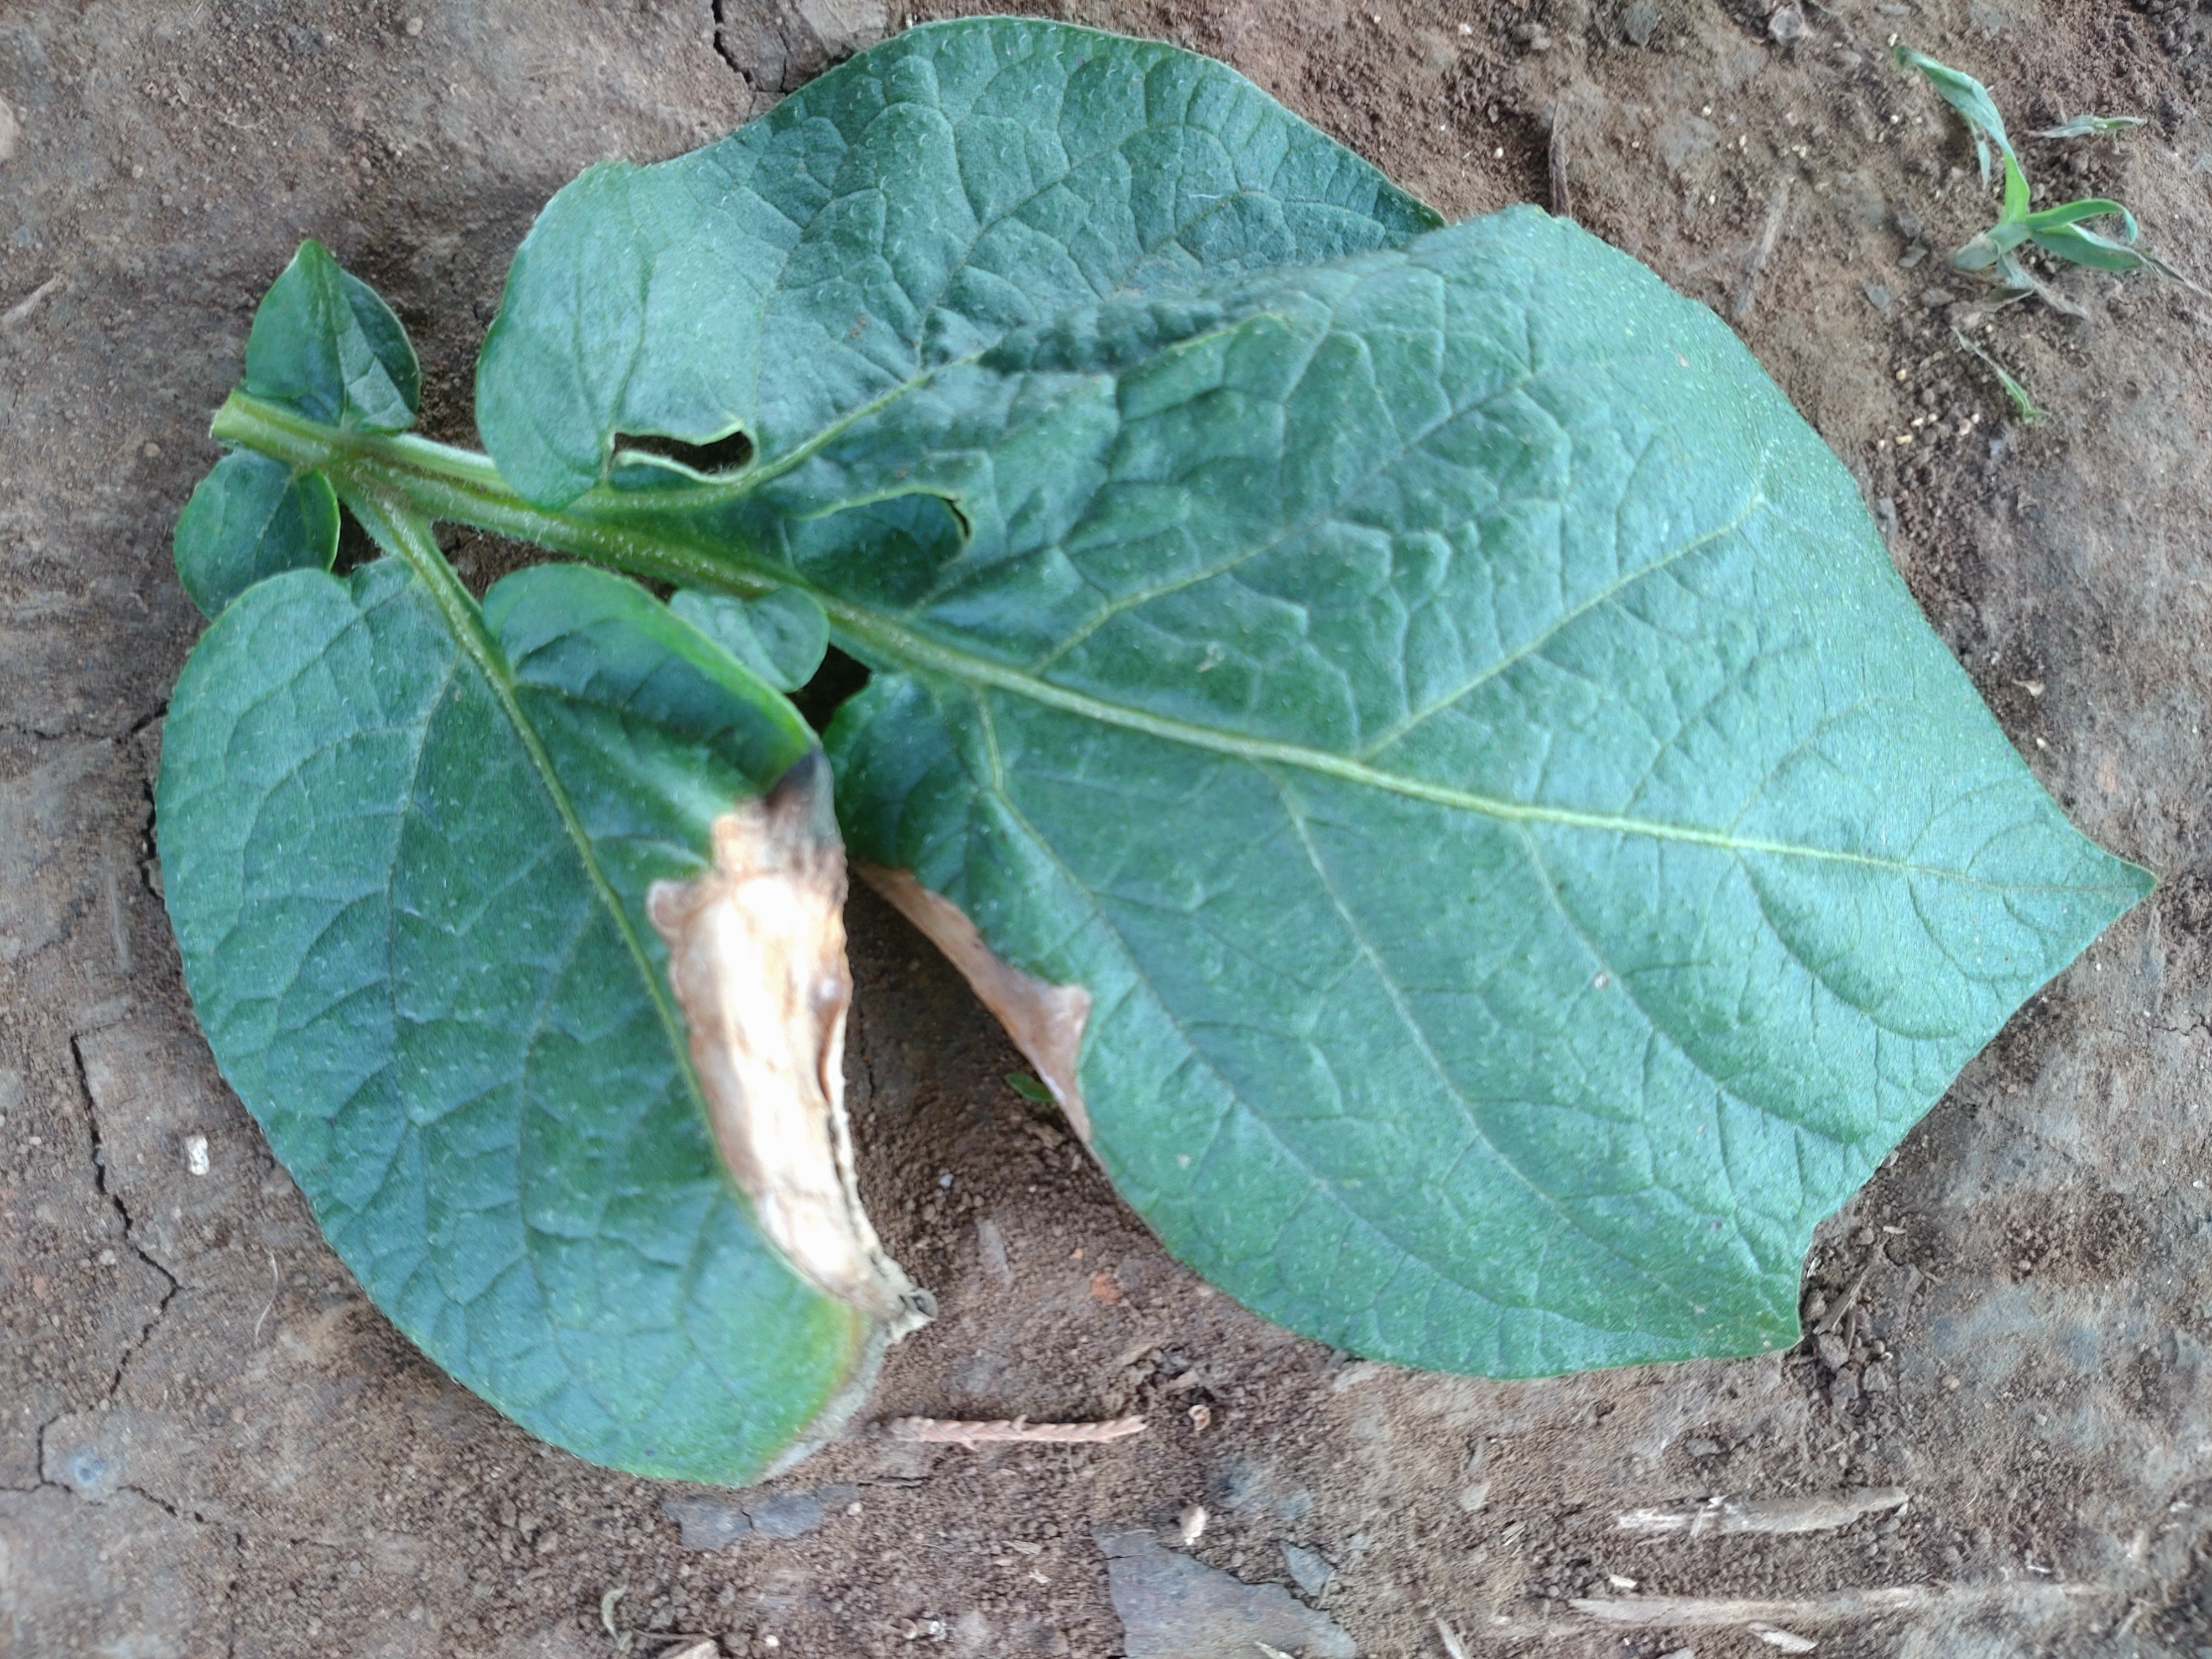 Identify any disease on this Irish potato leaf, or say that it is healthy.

early blight
